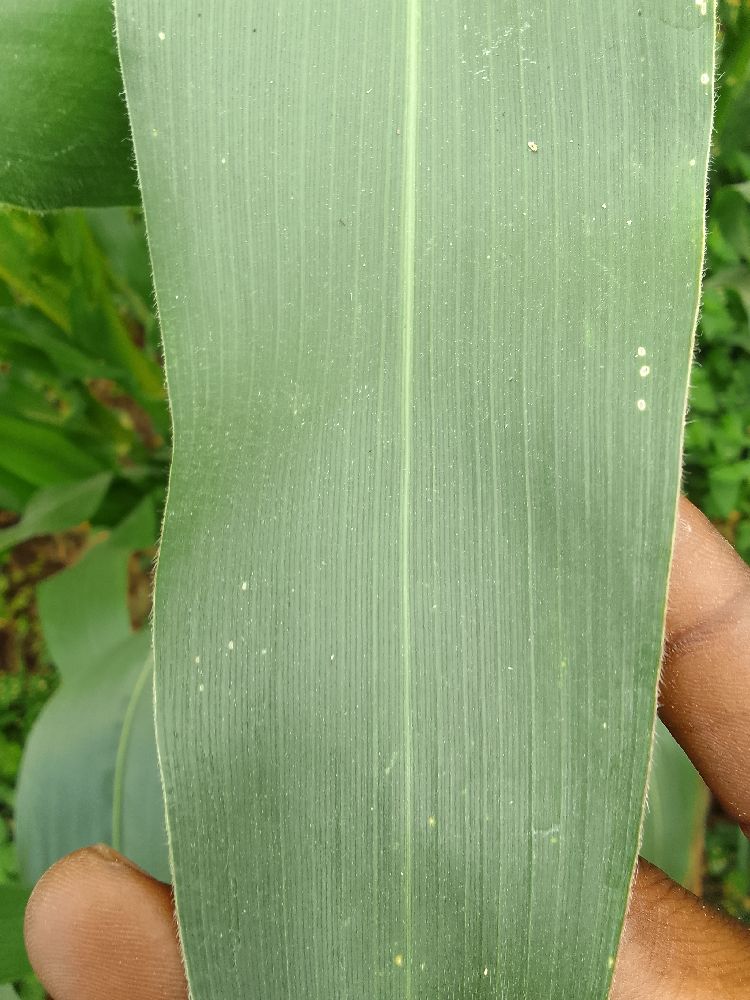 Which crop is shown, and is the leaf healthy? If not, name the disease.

maize, healthy
